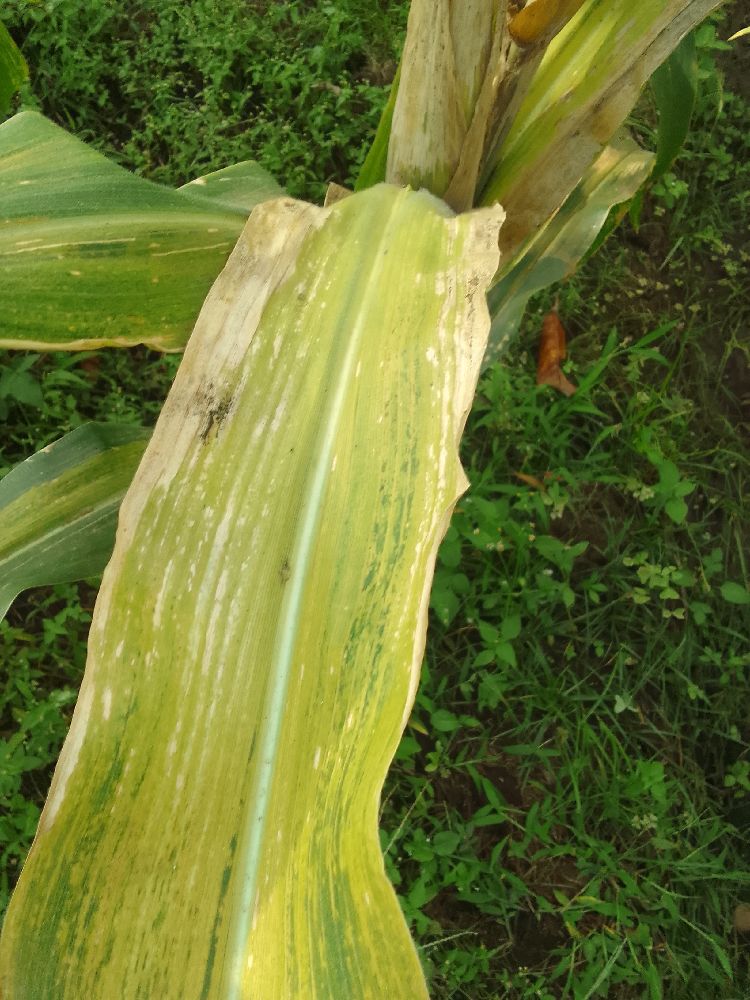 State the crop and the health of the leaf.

maize, maize lethal necrosis
